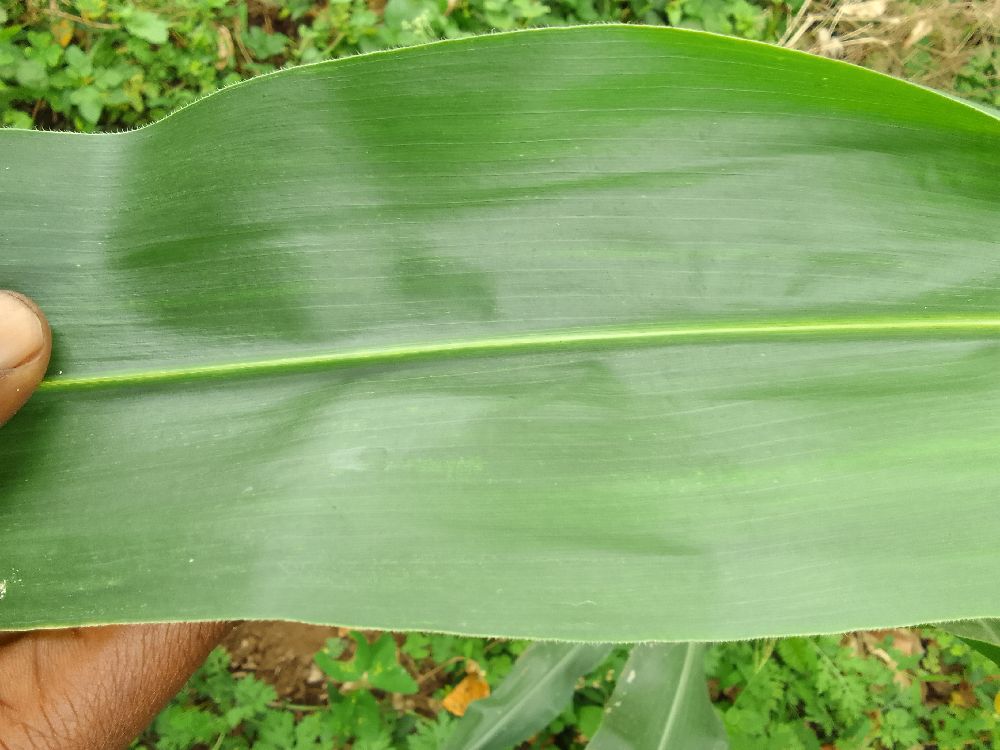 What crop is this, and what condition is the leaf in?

maize, healthy
